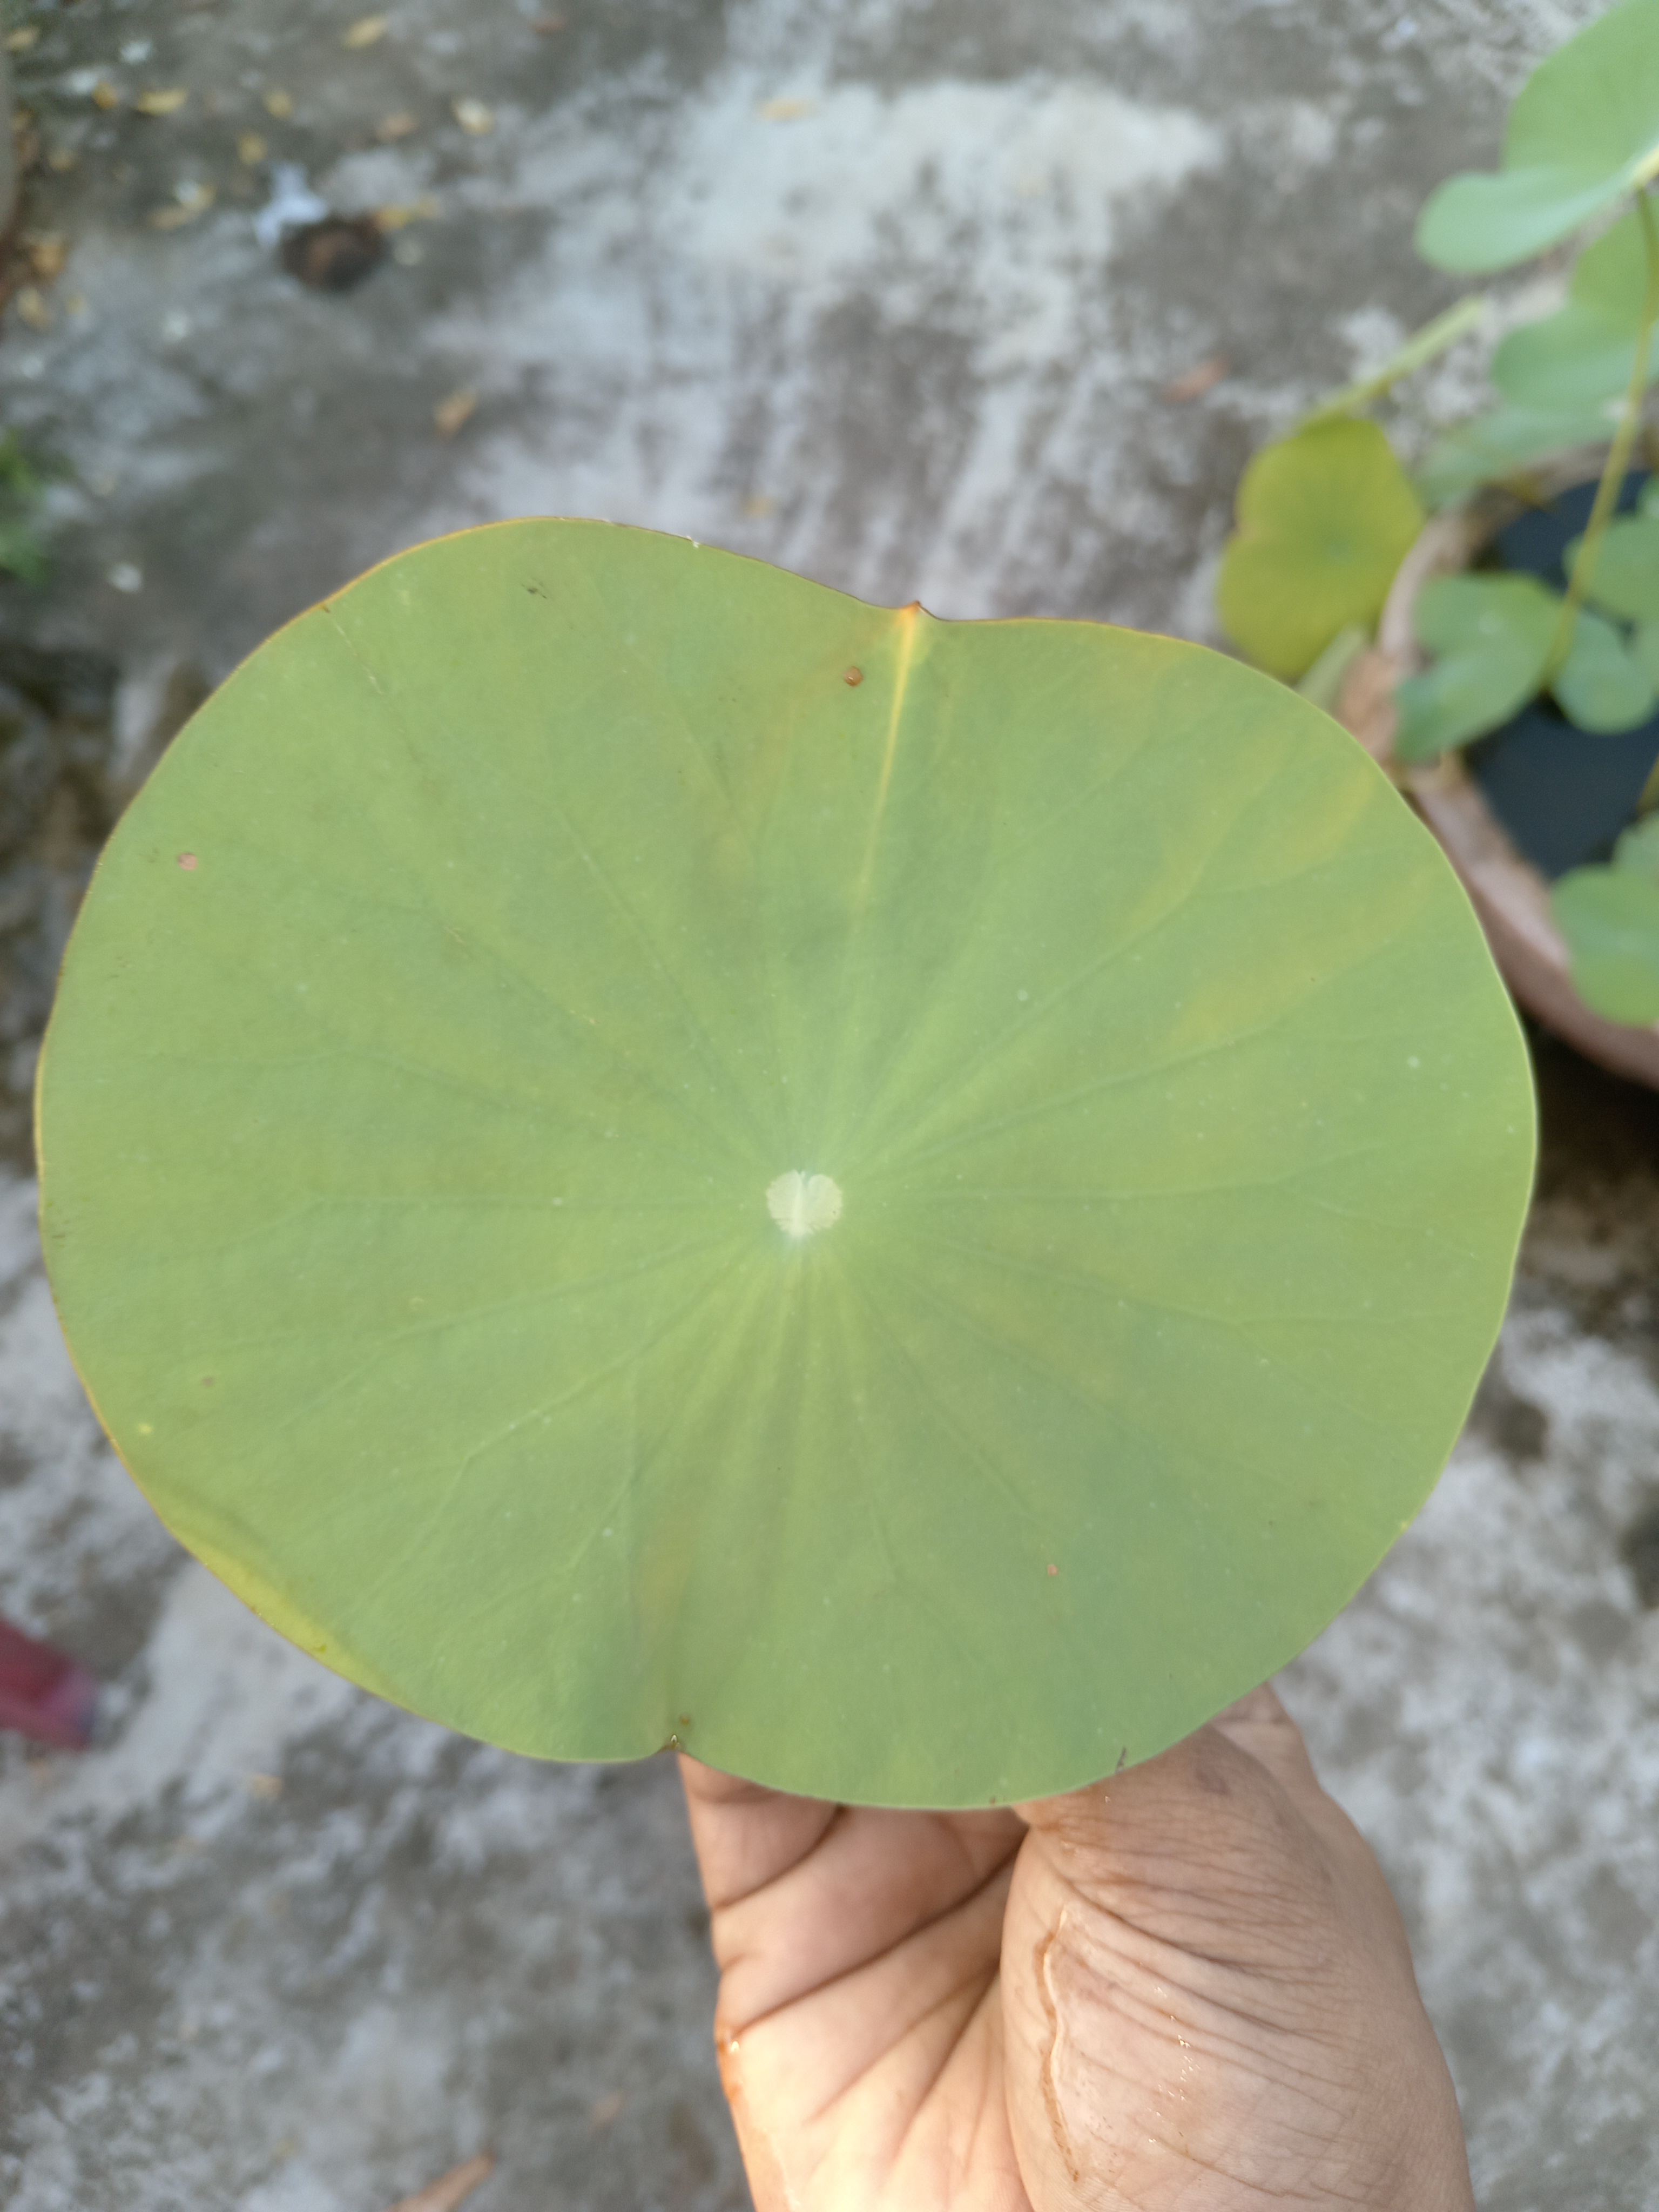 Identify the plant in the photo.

lotus
